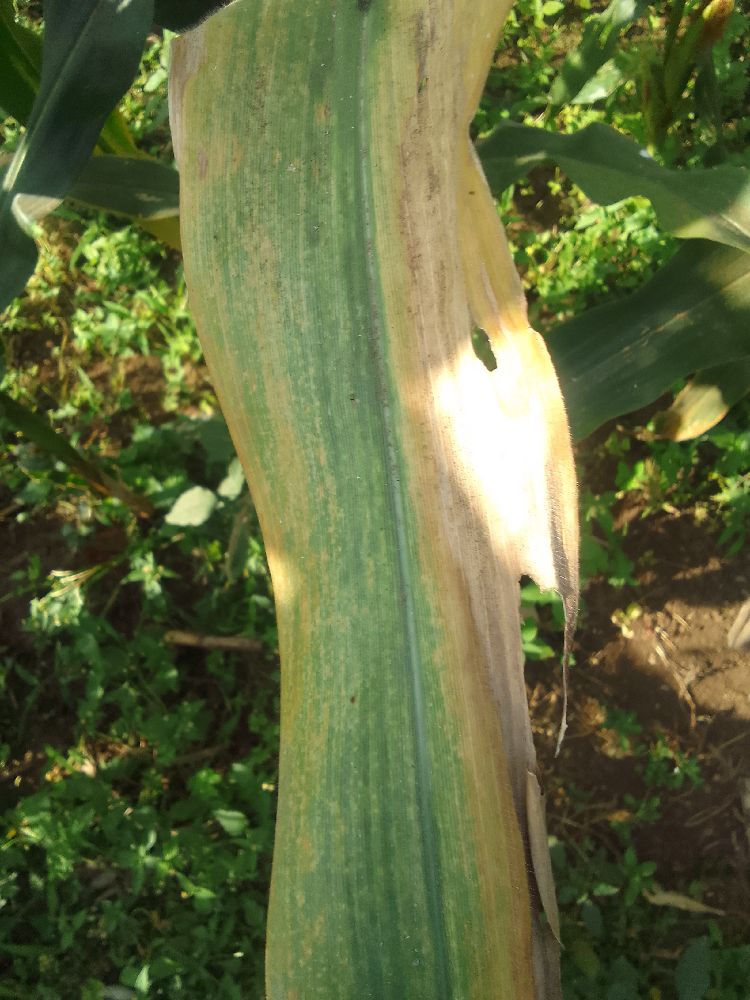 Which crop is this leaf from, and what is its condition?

maize, maize lethal necrosis
